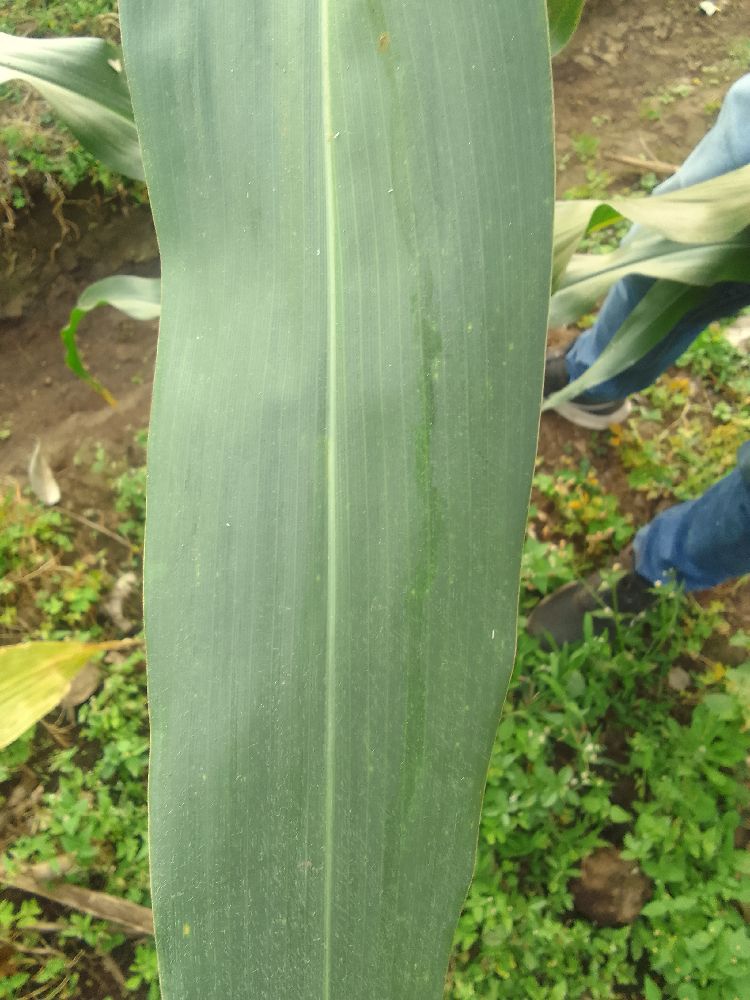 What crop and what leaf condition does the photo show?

maize, healthy
